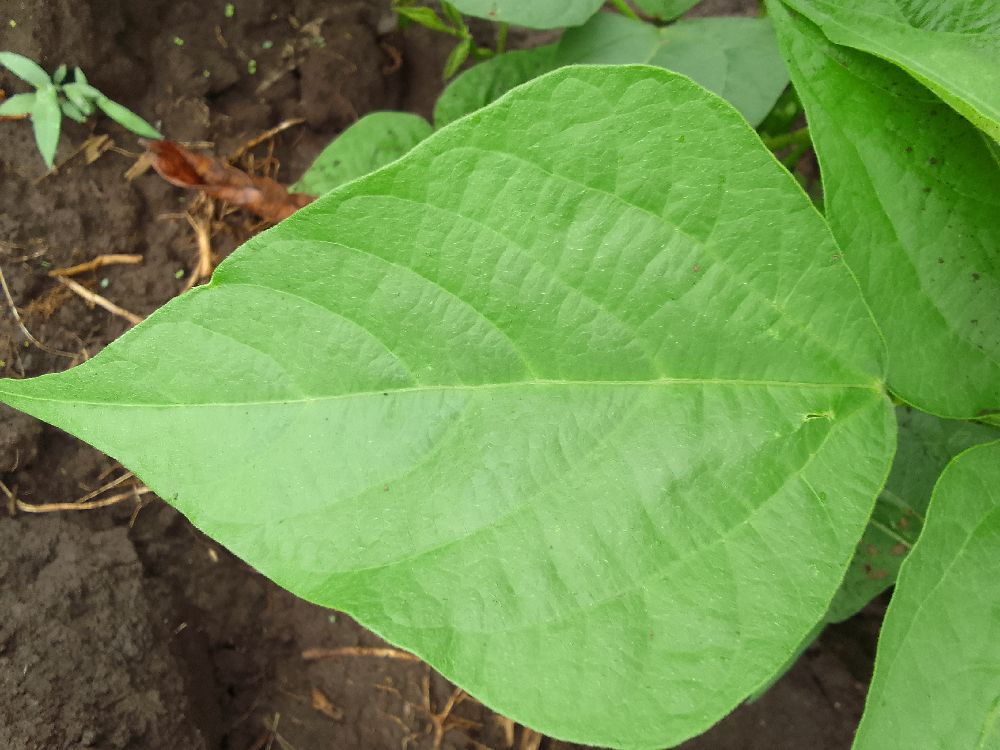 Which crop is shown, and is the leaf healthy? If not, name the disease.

common bean, healthy
